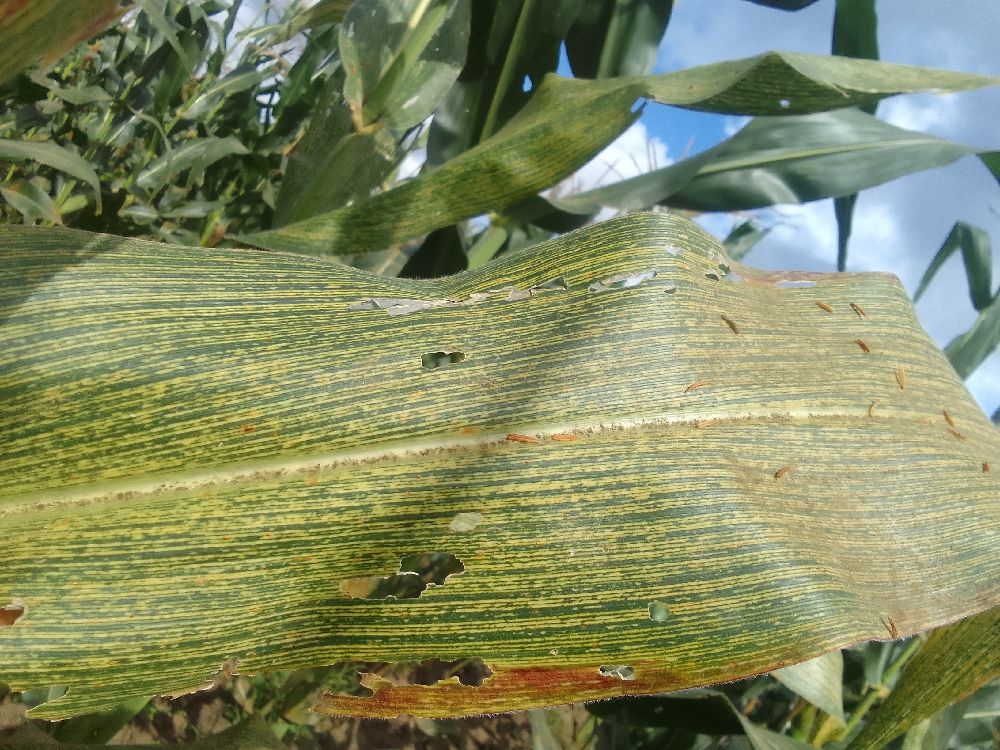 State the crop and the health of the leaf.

maize, maize streak virus
